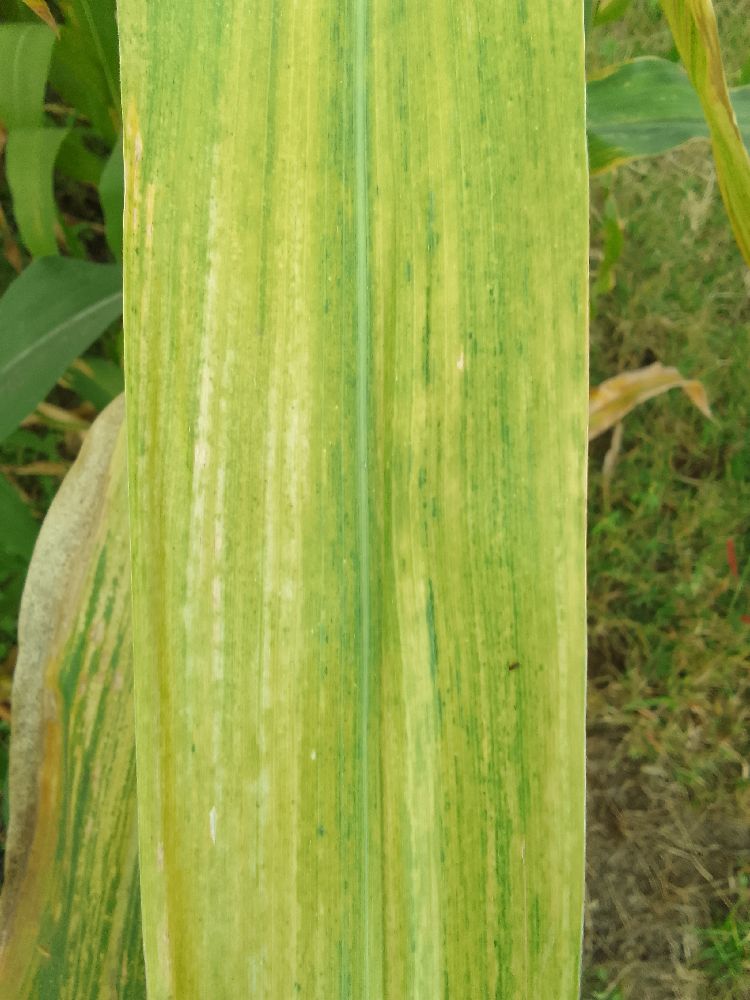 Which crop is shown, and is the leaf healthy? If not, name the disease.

maize, maize lethal necrosis
